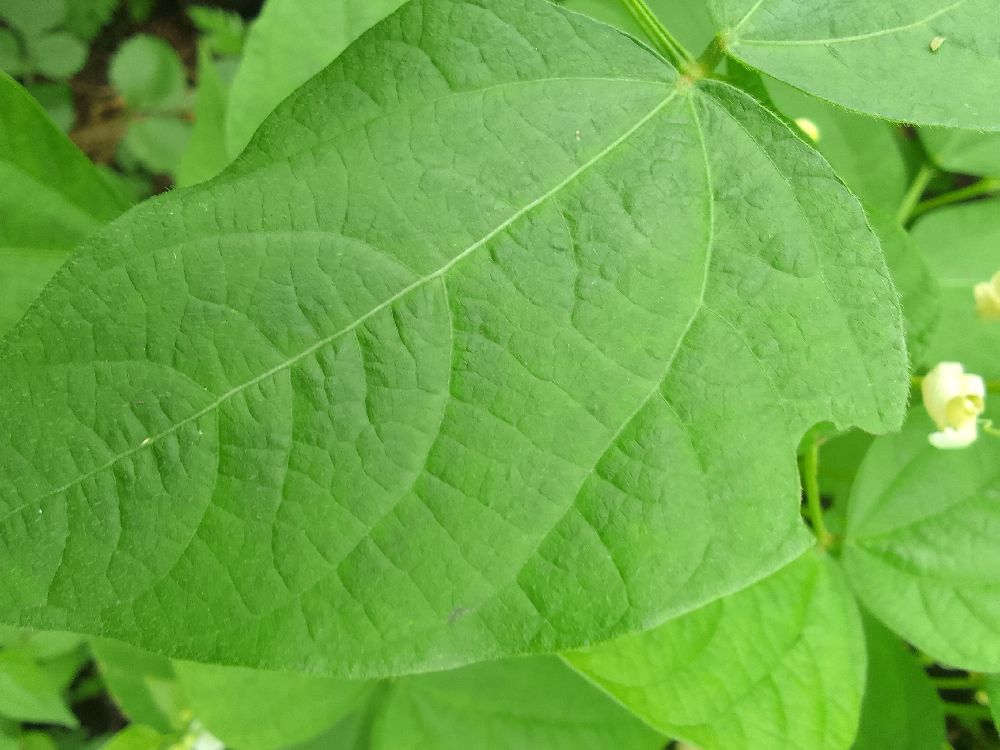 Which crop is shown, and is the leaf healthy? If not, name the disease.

common bean, healthy
